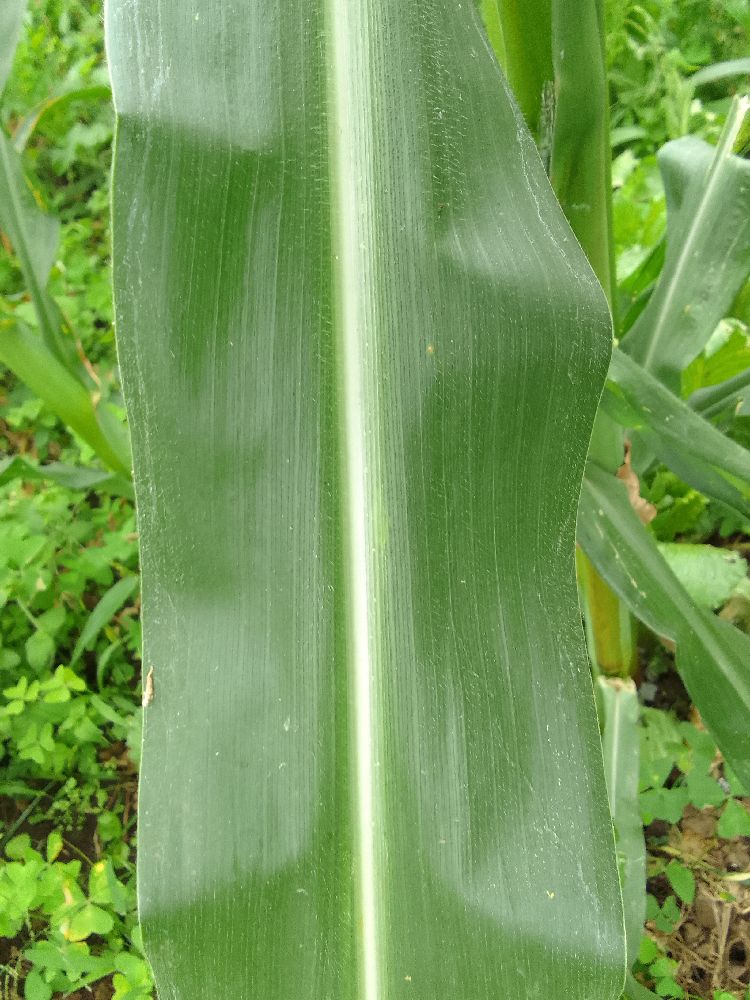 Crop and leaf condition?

maize, healthy
